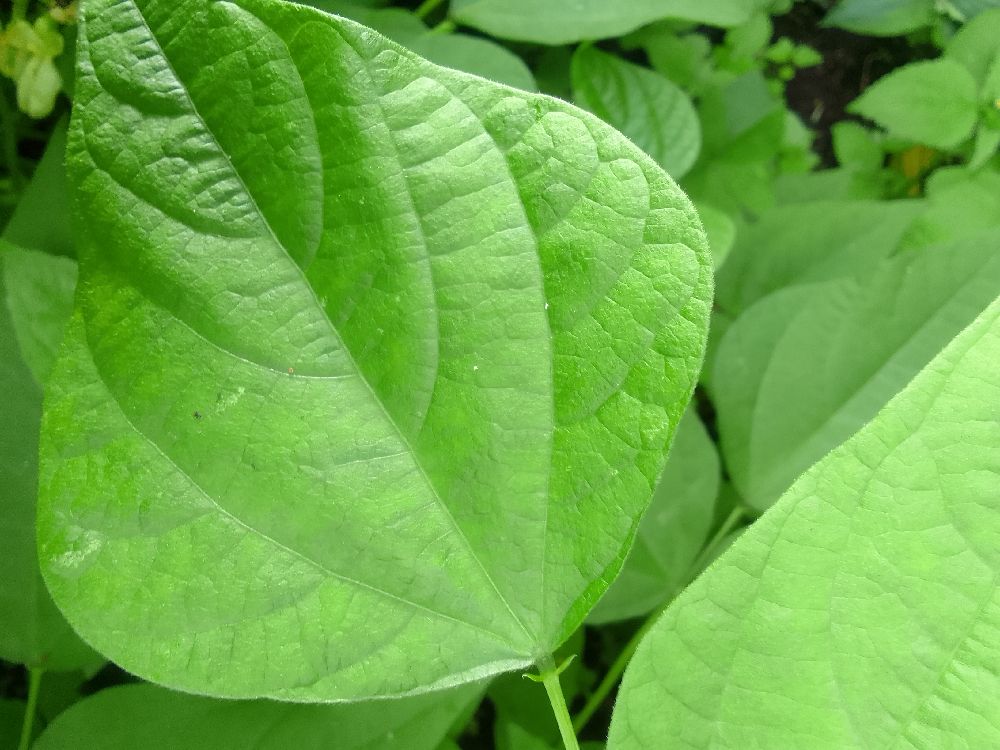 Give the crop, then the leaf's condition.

common bean, healthy
